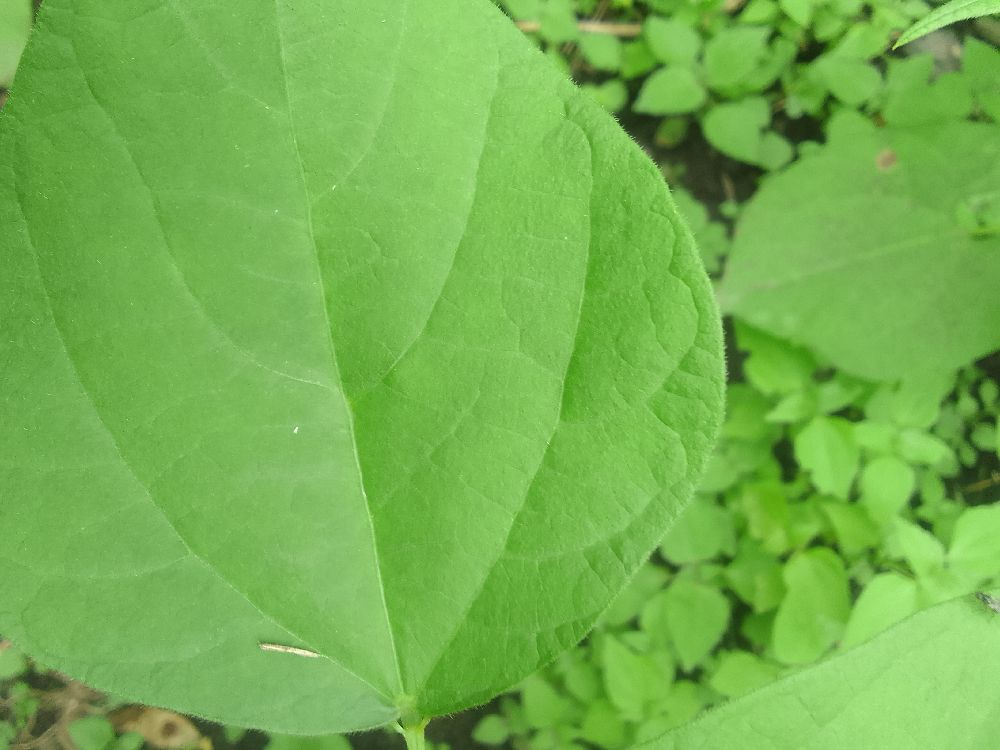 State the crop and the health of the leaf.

common bean, healthy
